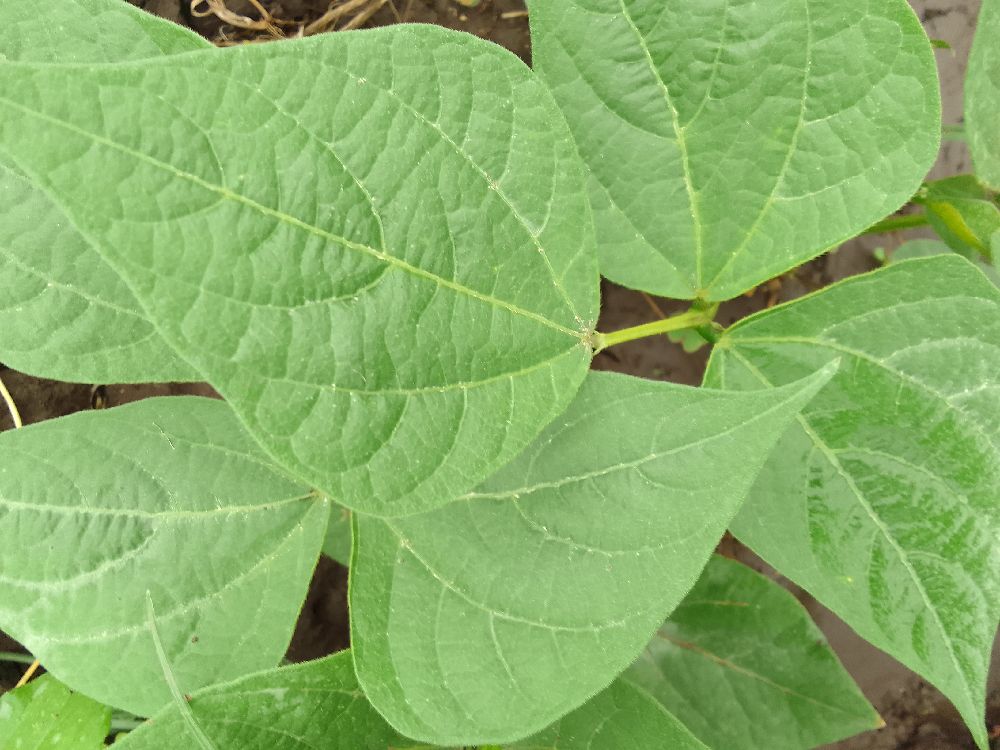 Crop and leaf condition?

common bean, healthy
